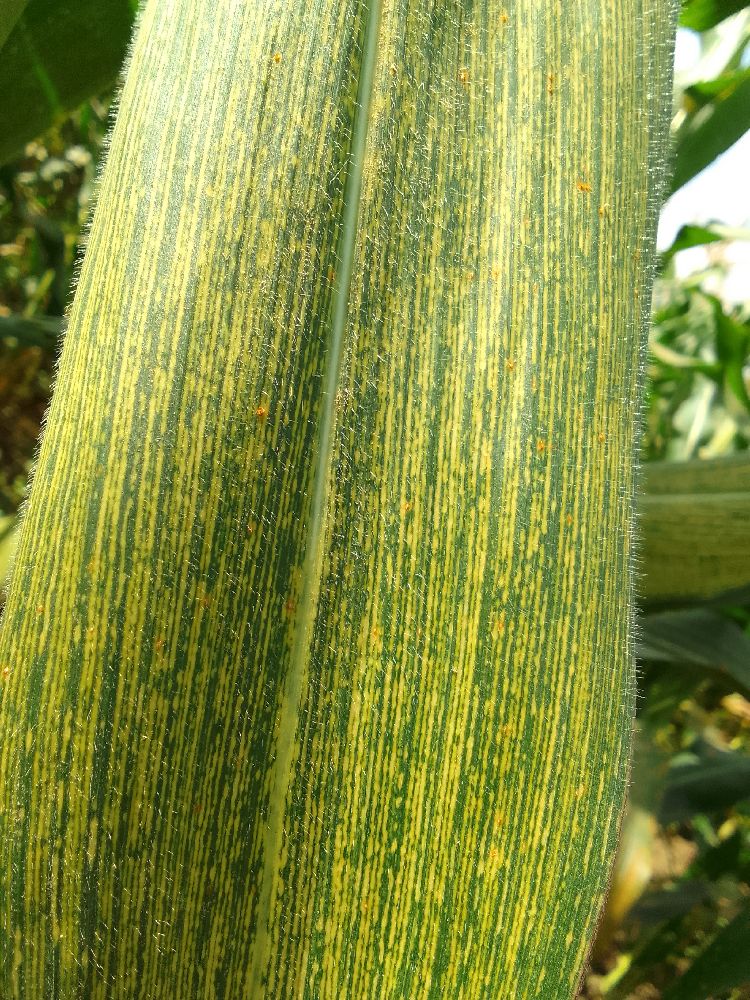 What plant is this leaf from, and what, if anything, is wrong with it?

maize, maize streak virus
